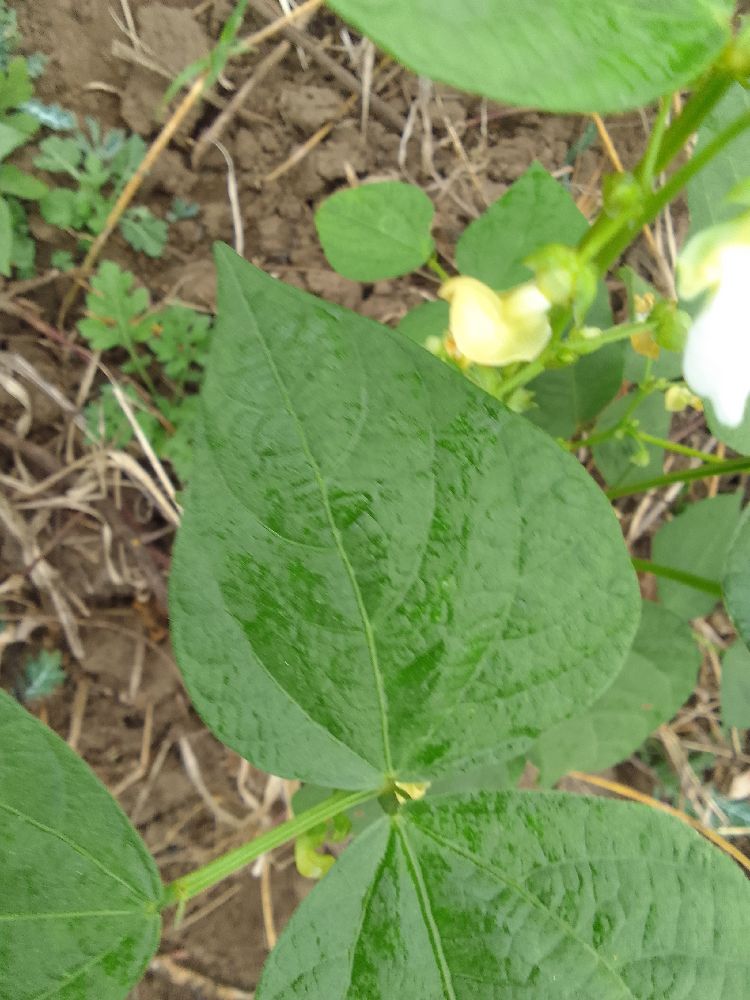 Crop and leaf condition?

common bean, healthy
